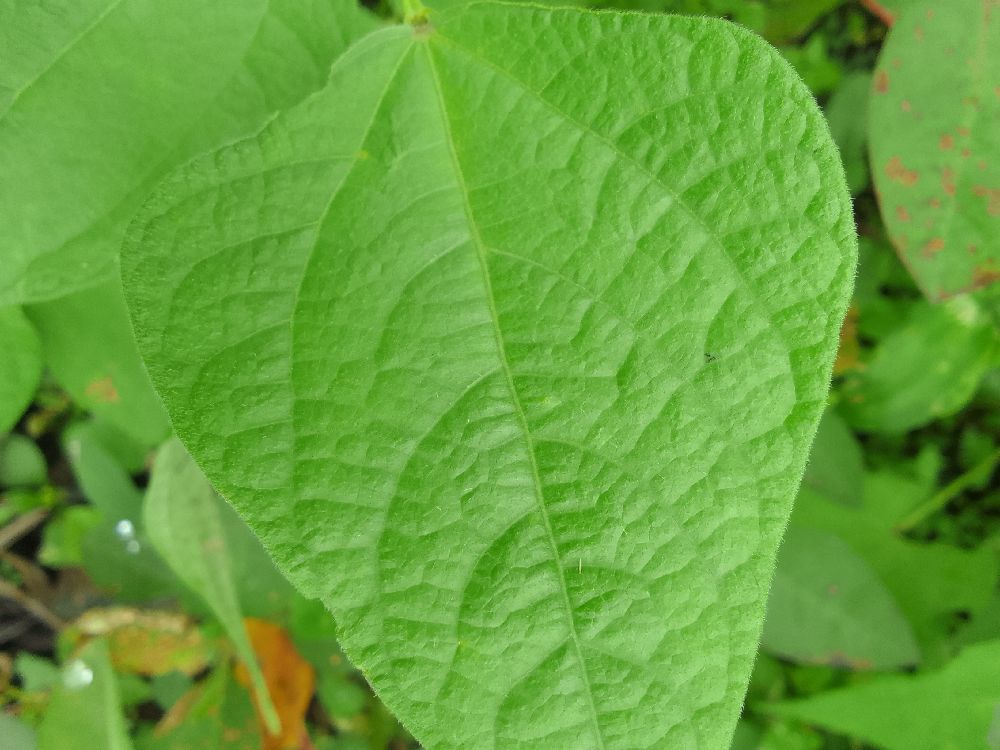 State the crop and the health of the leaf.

common bean, healthy
